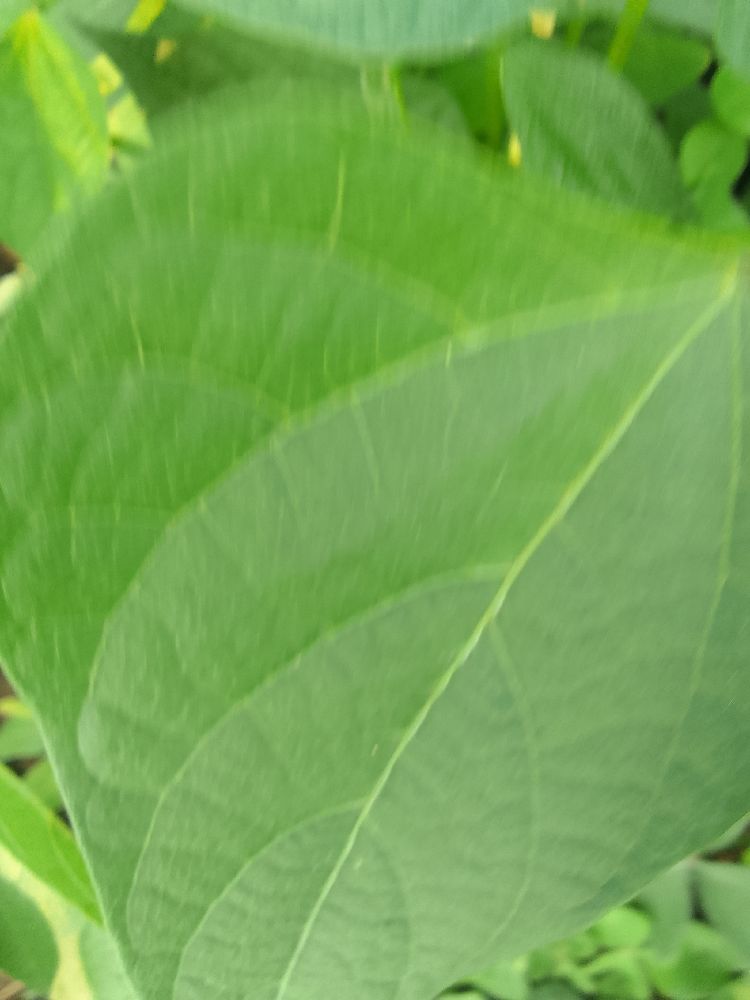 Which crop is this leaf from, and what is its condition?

common bean, healthy
